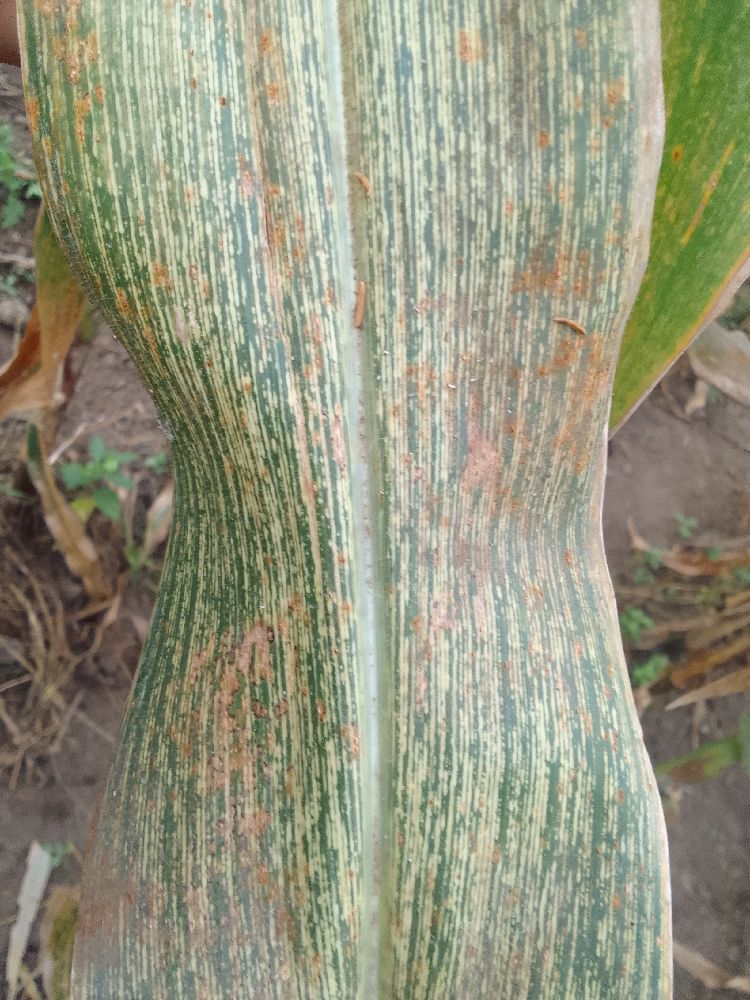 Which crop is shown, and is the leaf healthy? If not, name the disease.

maize, maize streak virus
